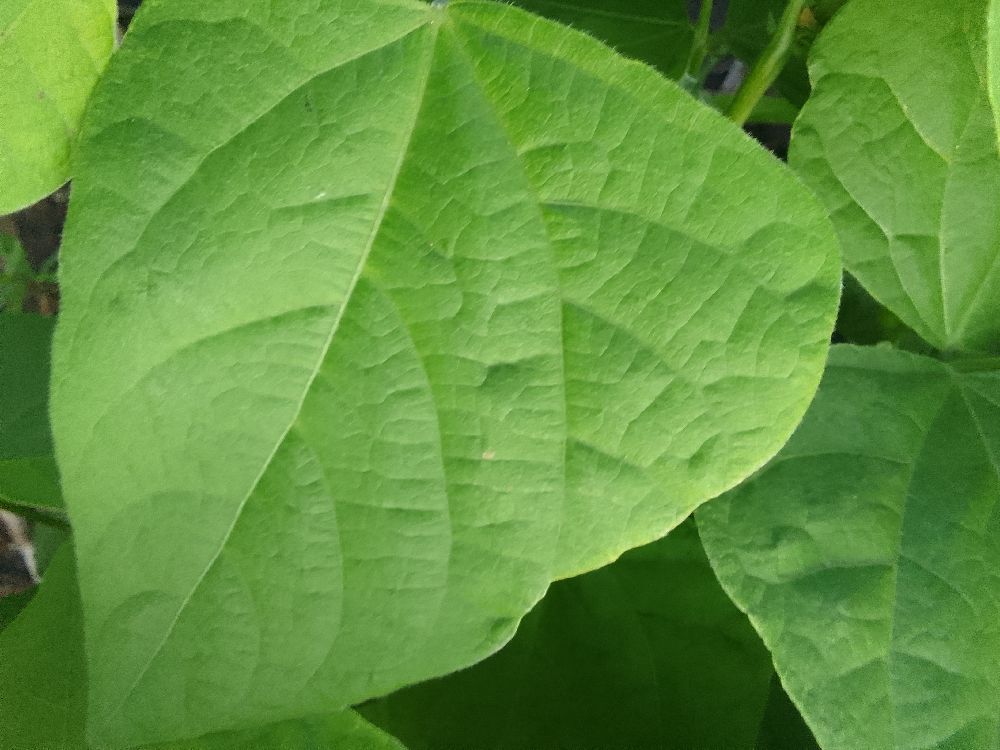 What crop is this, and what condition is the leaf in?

common bean, healthy
